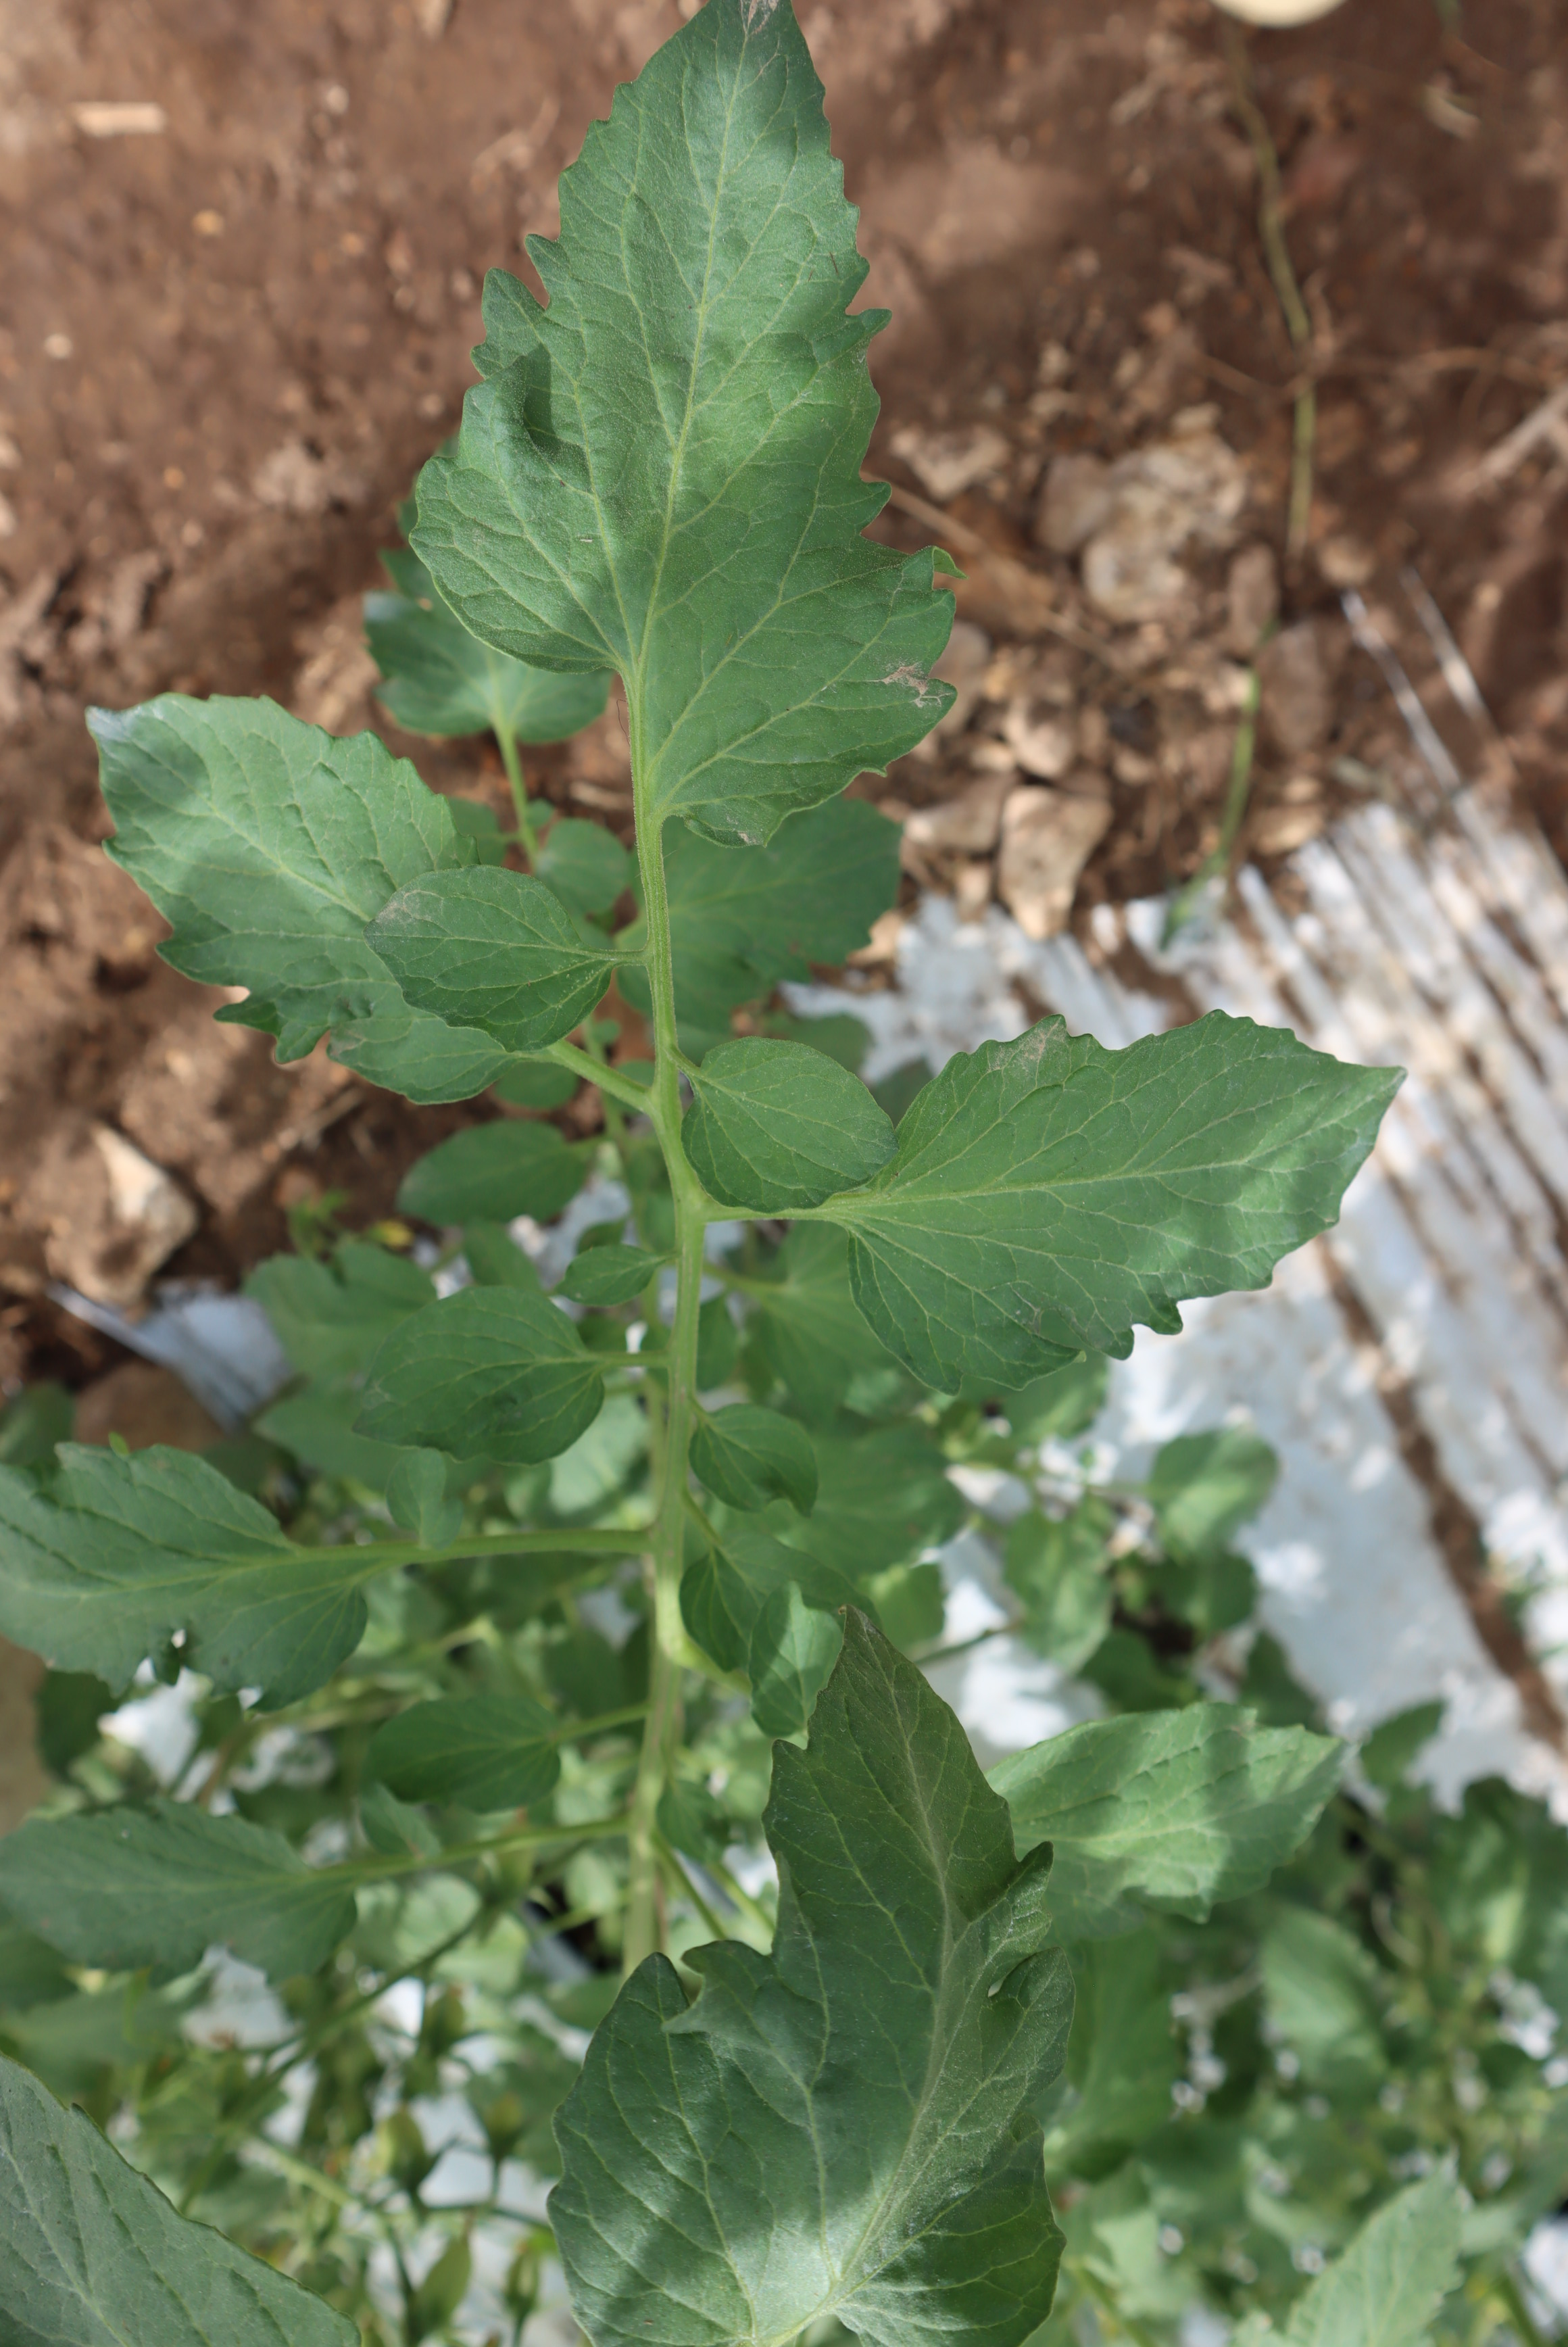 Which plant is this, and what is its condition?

tomato, healthy
